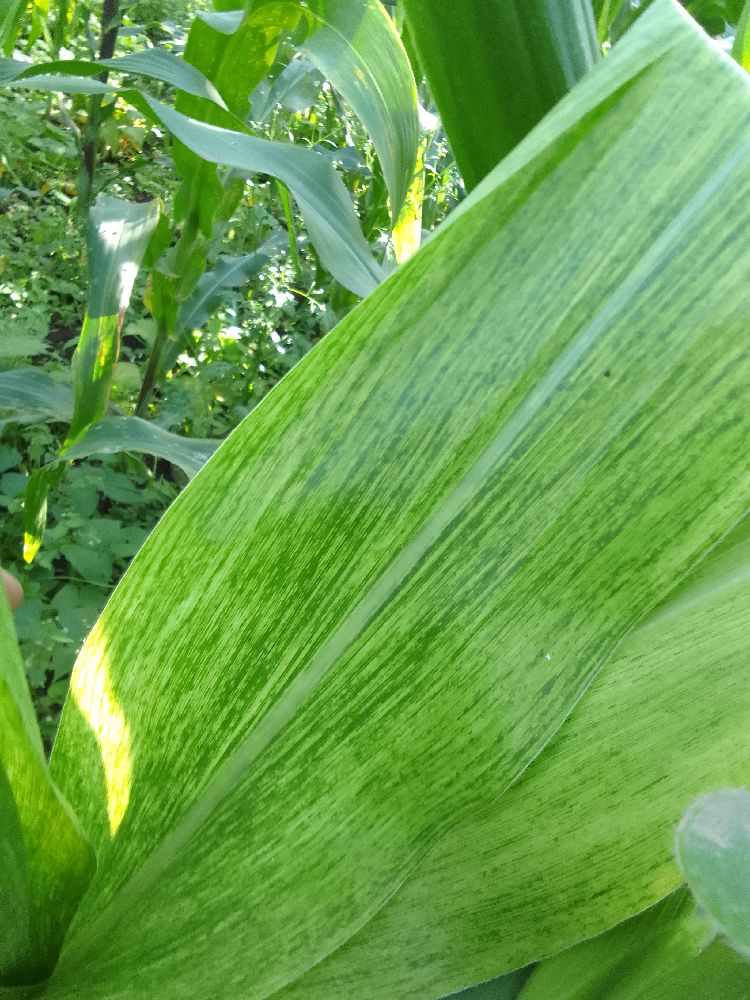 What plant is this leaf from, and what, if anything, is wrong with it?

maize, maize lethal necrosis
